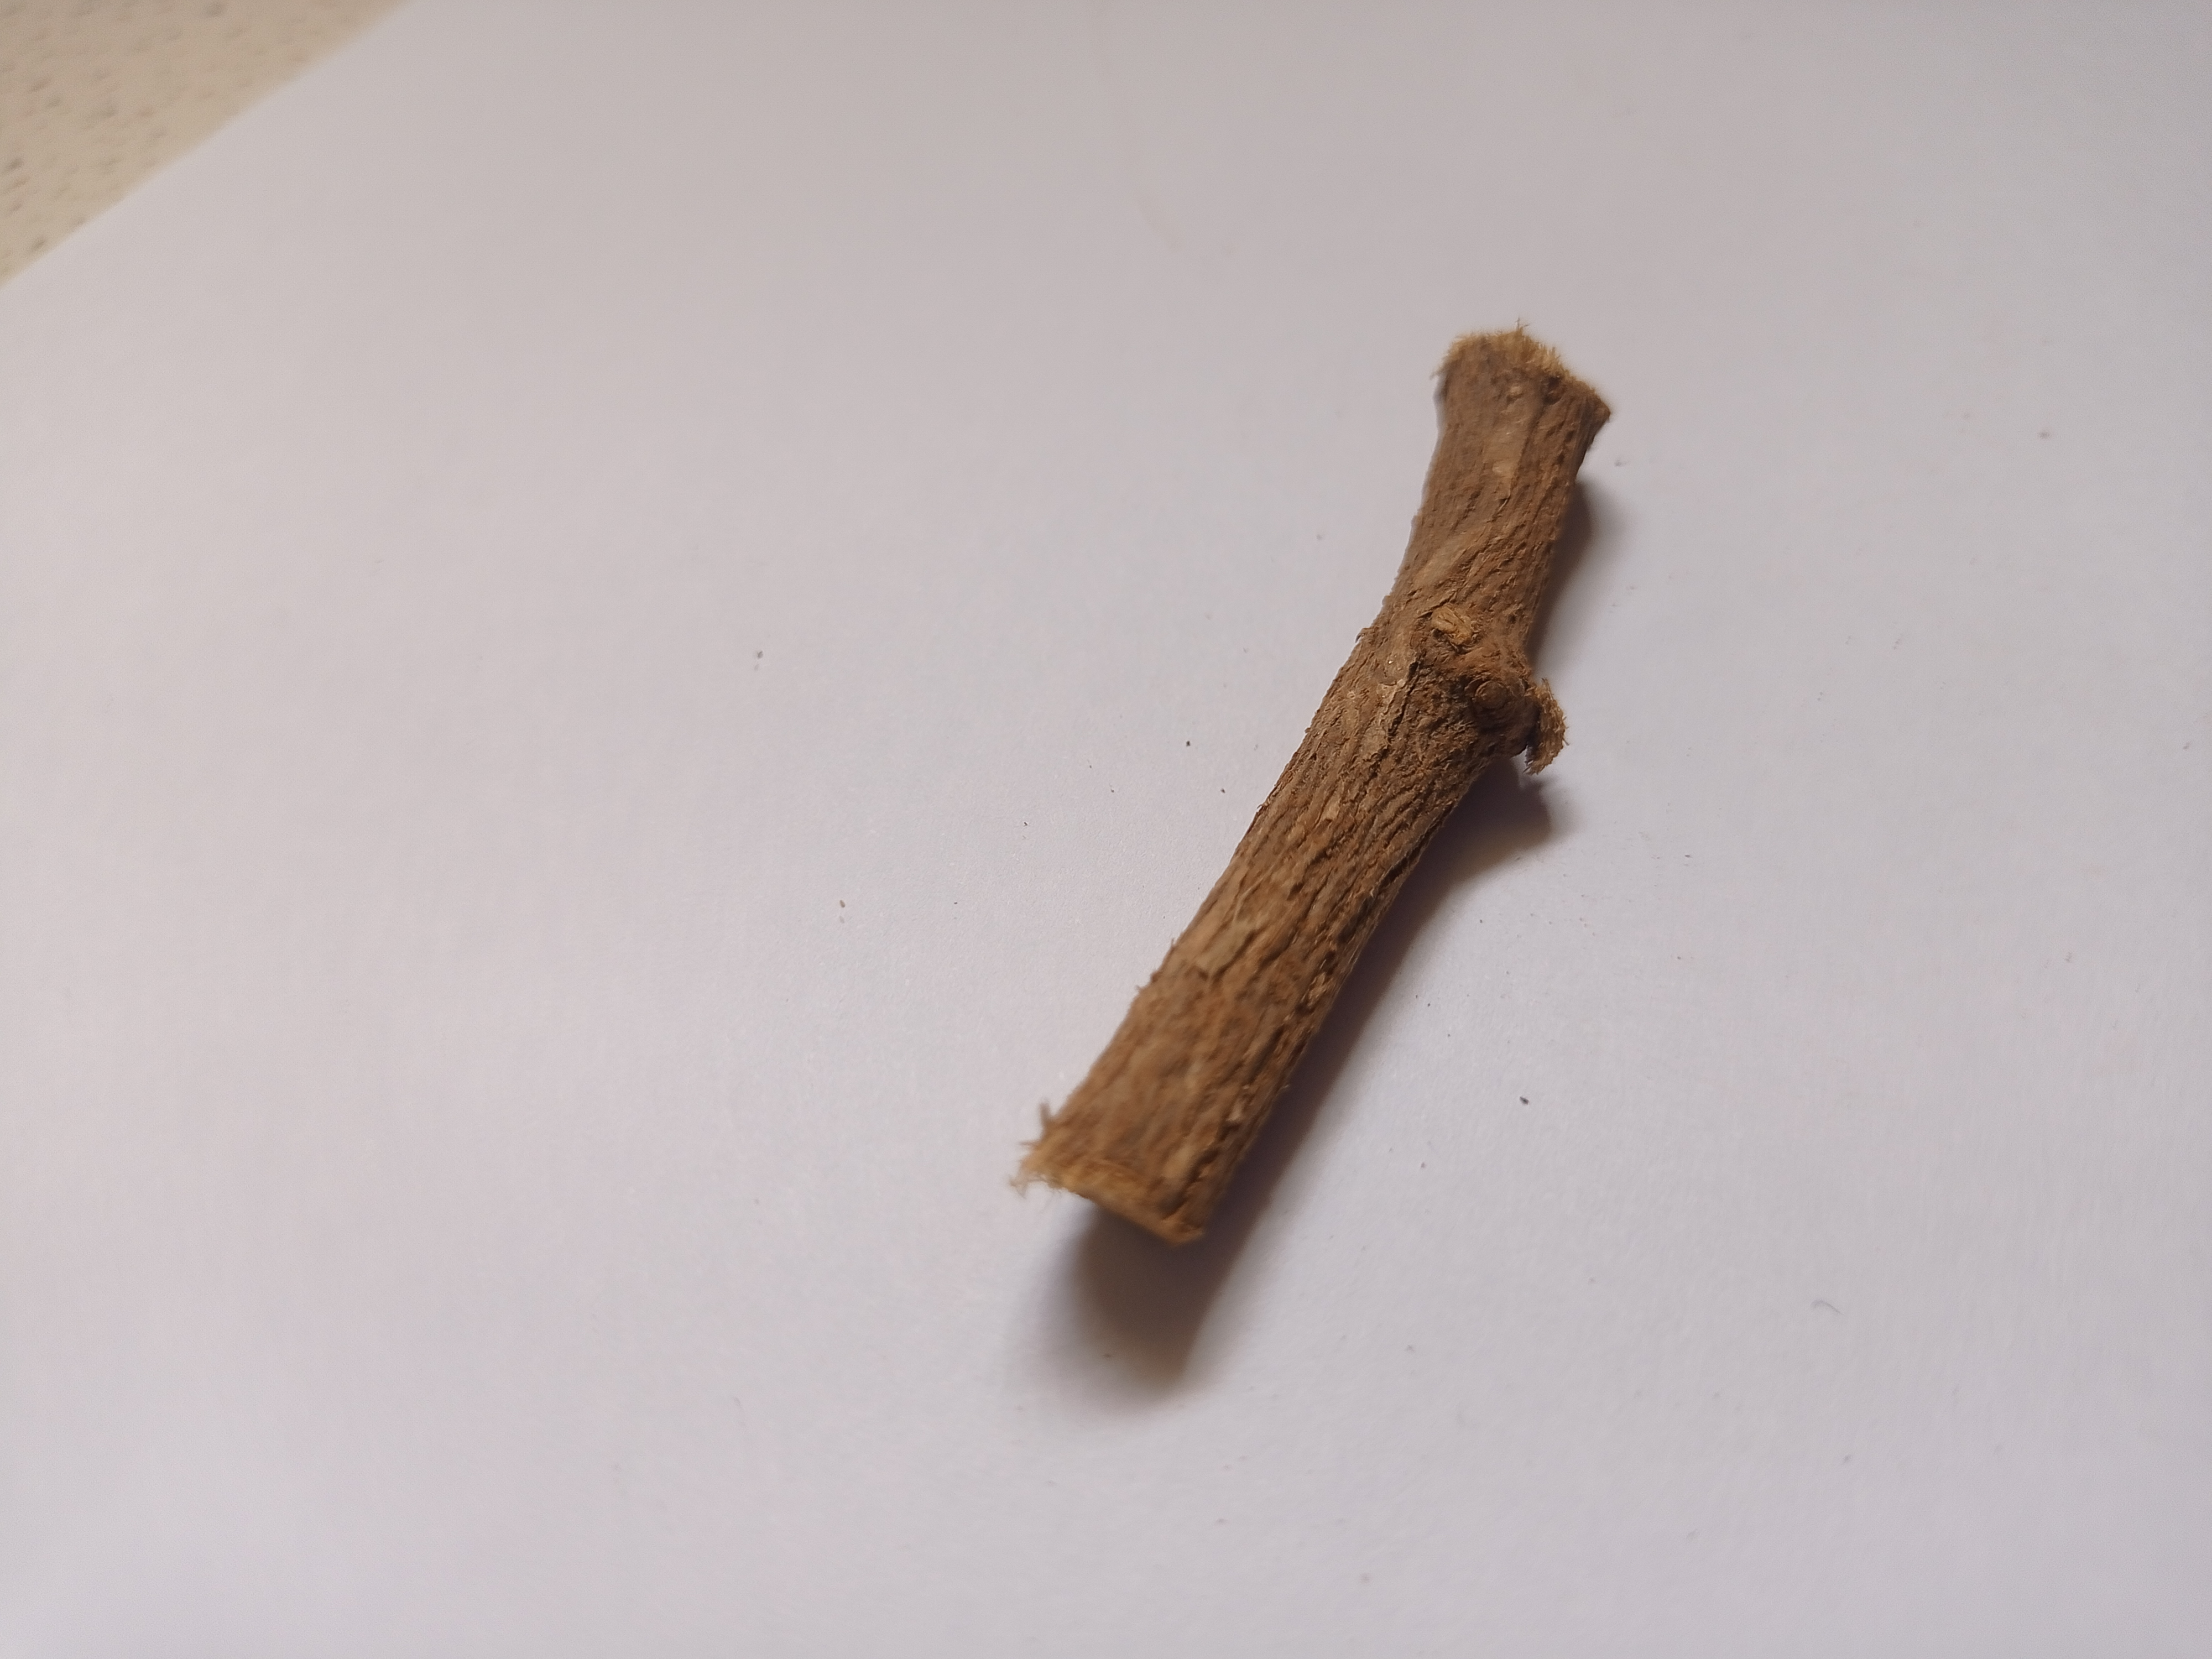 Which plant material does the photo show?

jesthamadh
